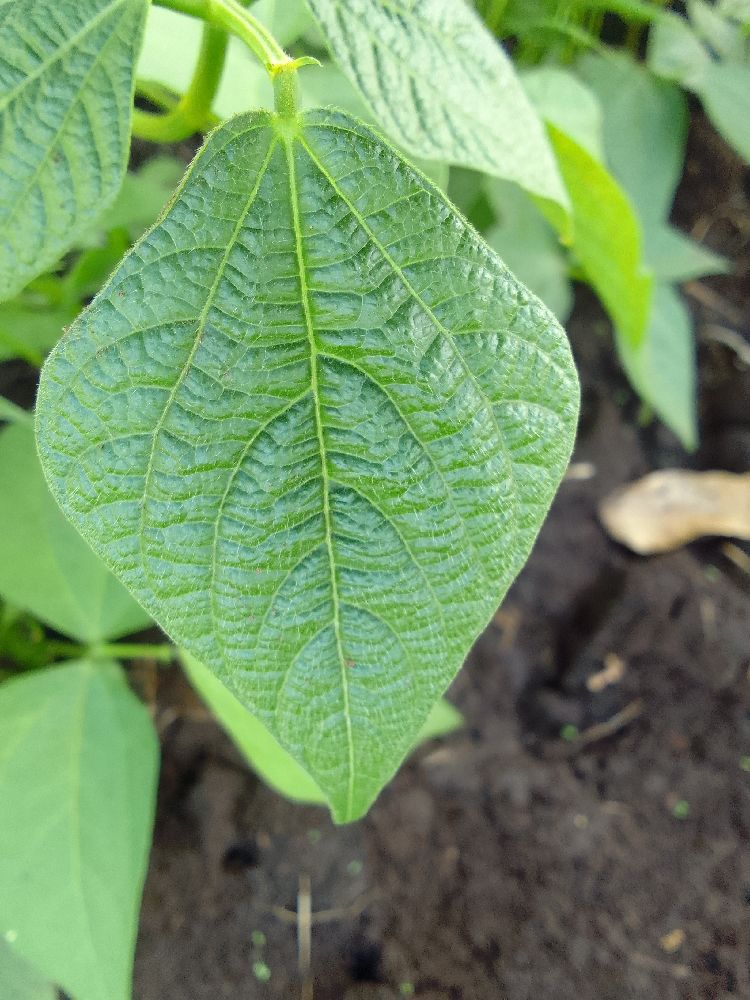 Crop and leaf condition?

common bean, healthy
